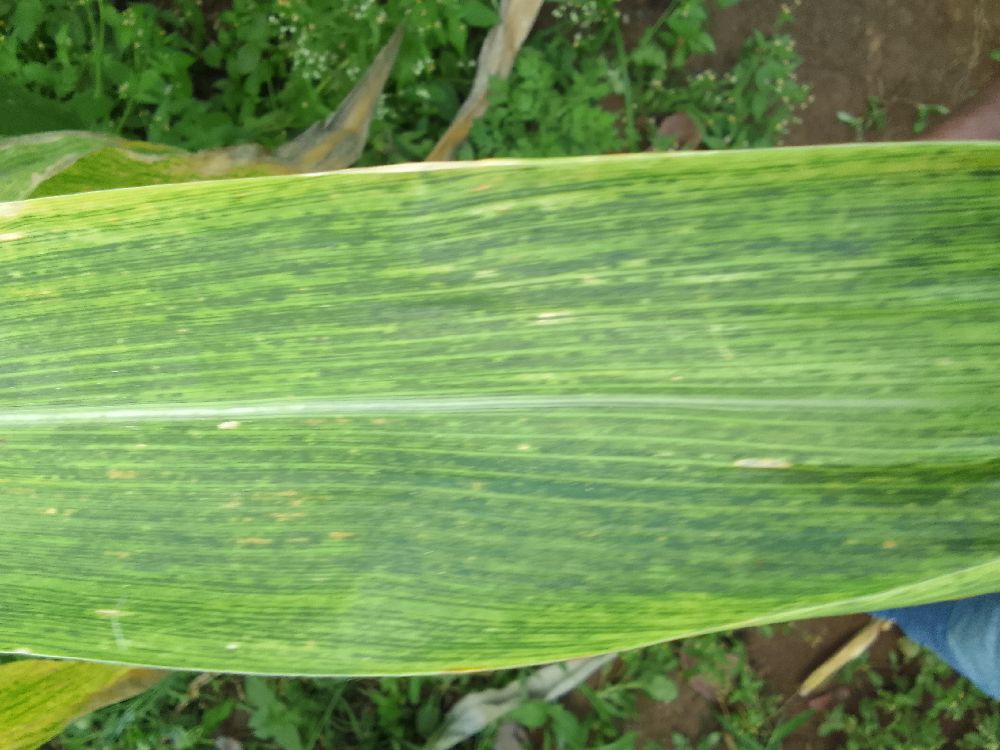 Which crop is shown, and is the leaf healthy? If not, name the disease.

maize, maize lethal necrosis
